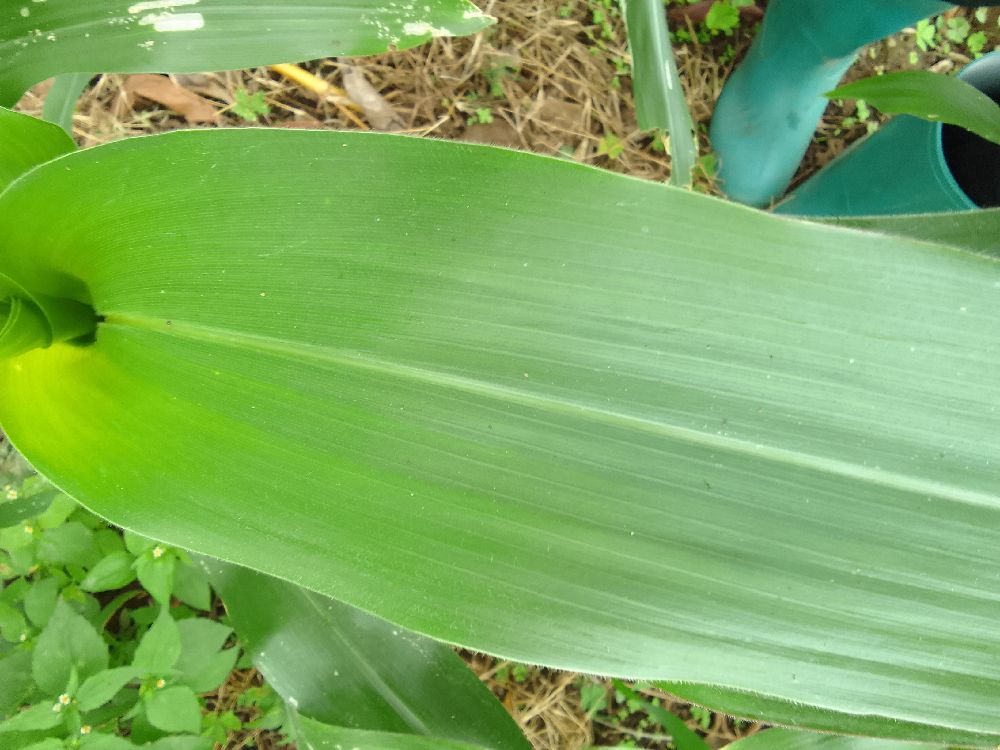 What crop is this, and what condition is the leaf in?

maize, healthy
